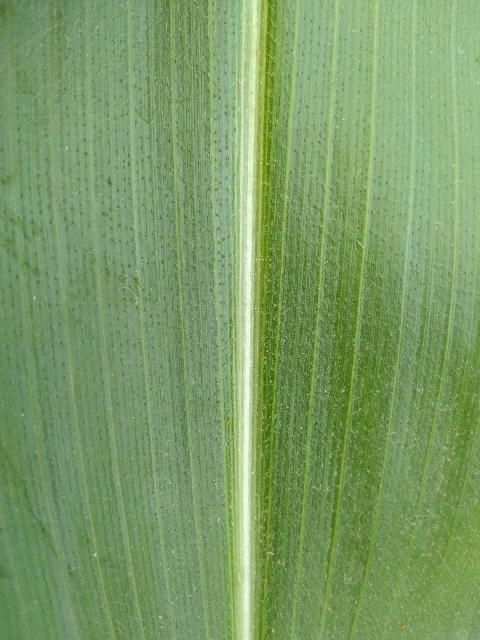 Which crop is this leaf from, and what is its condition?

maize, healthy
